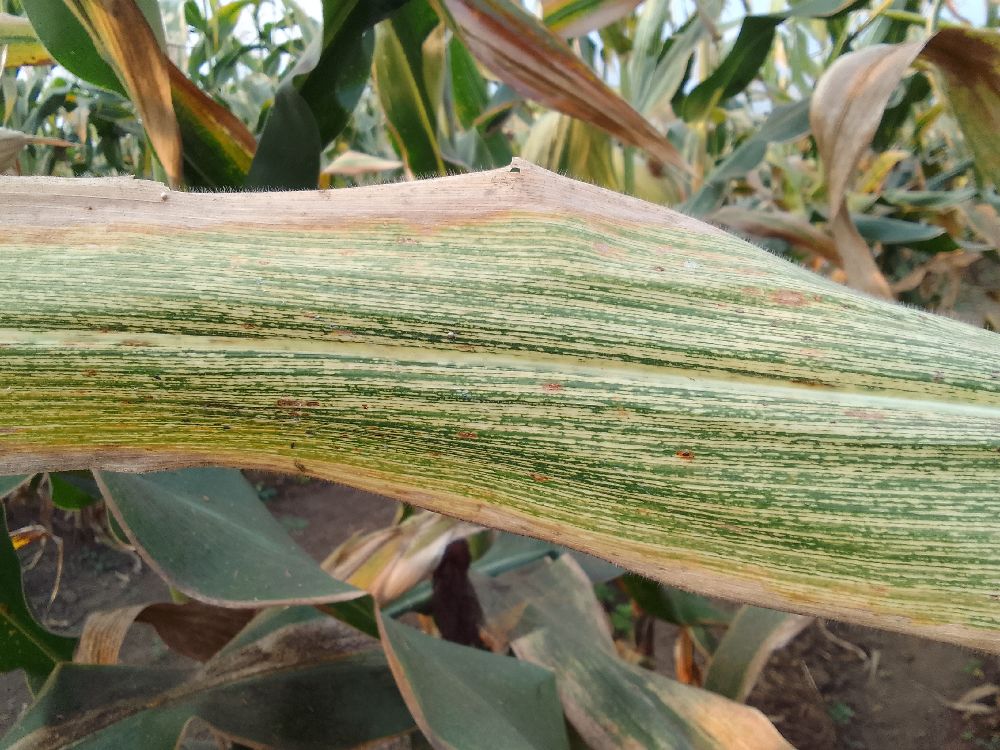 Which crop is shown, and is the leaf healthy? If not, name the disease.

maize, healthy
